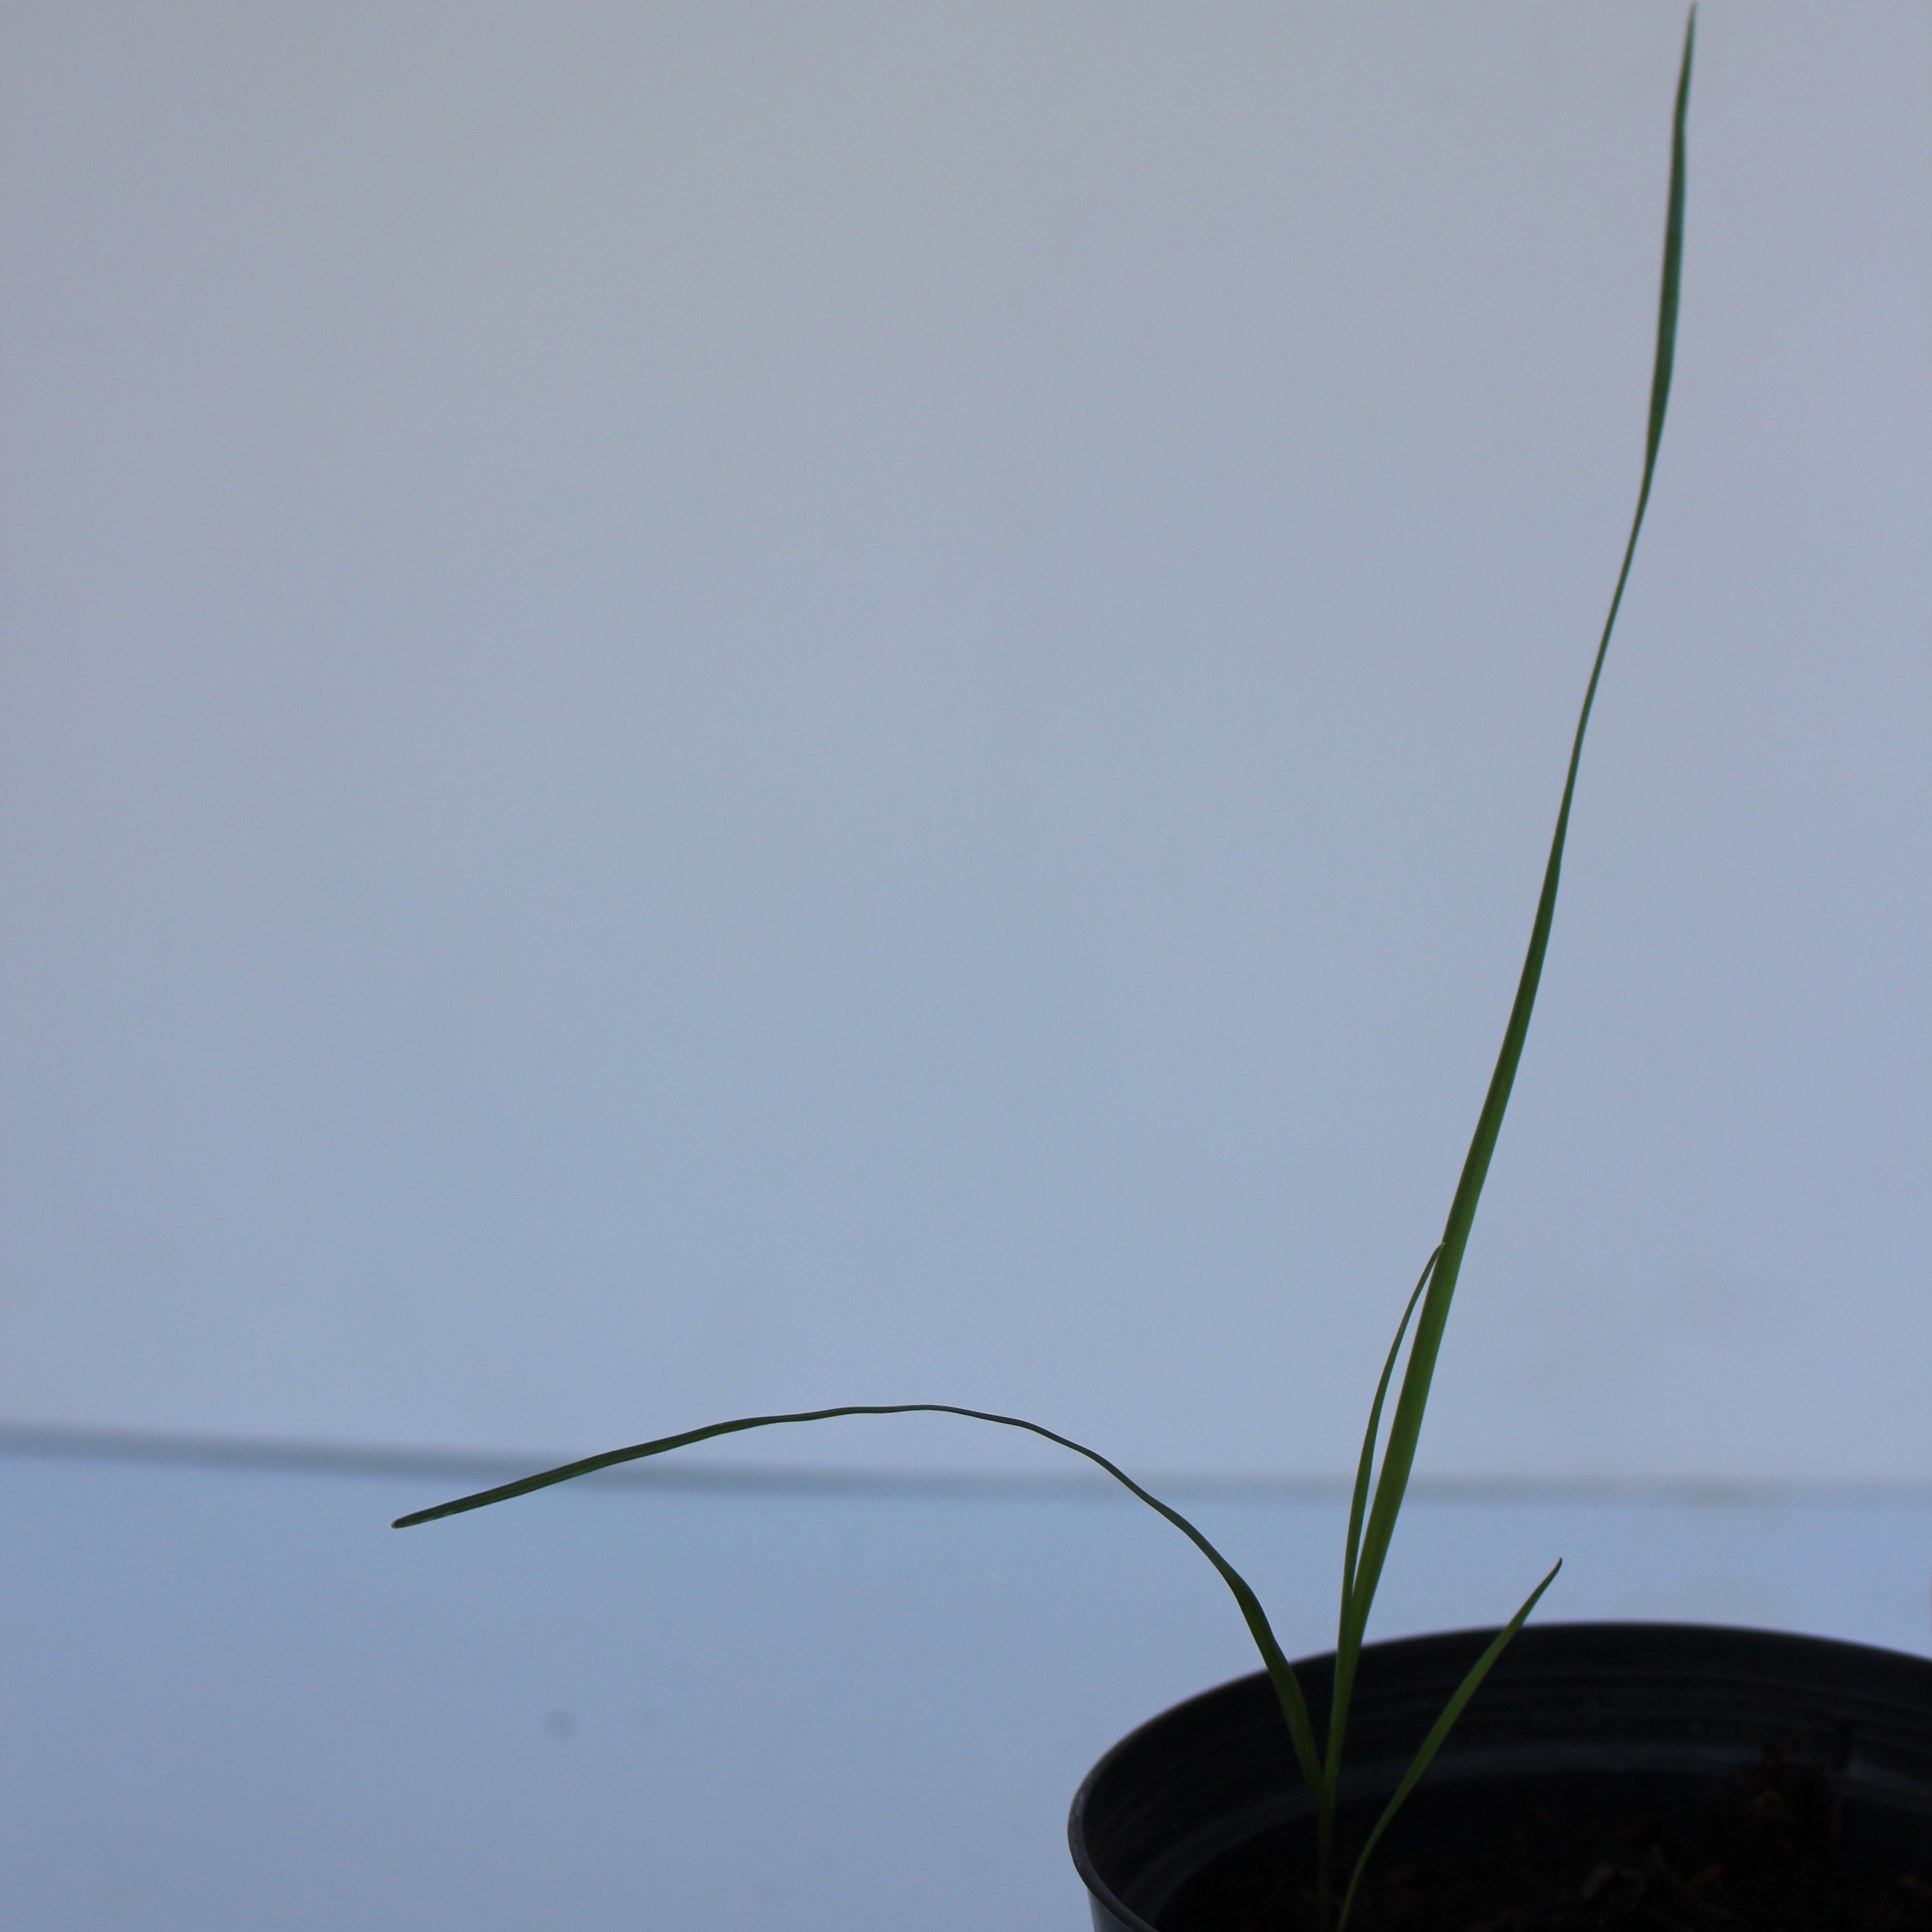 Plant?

Lolium multiflorum
